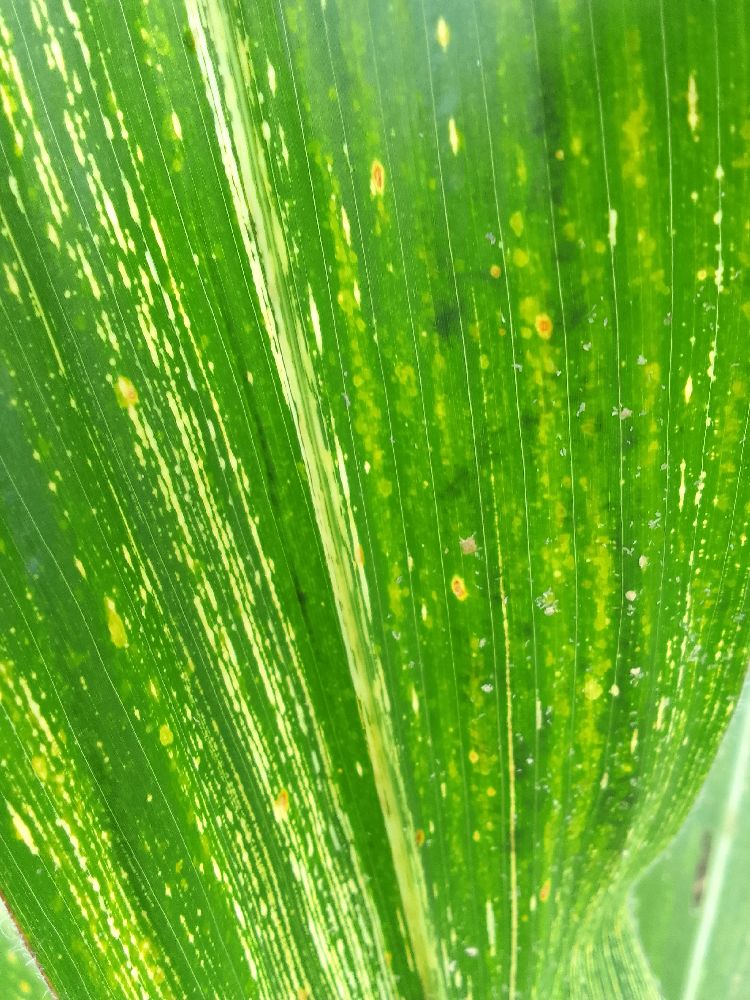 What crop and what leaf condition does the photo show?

maize, maize streak virus
